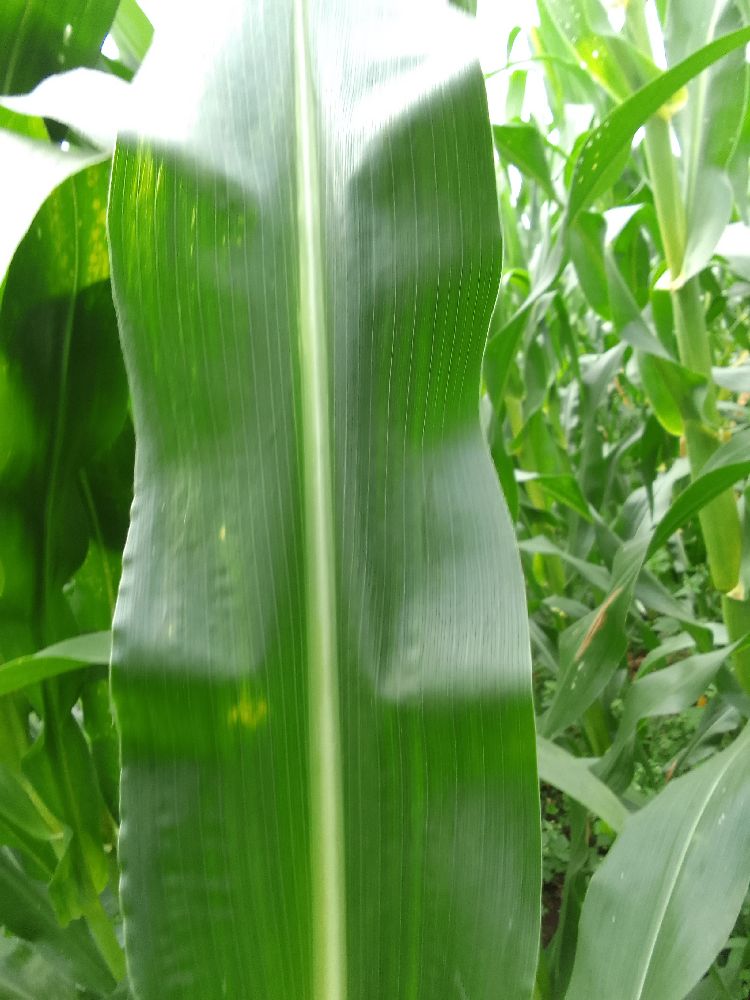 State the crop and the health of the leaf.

maize, healthy
